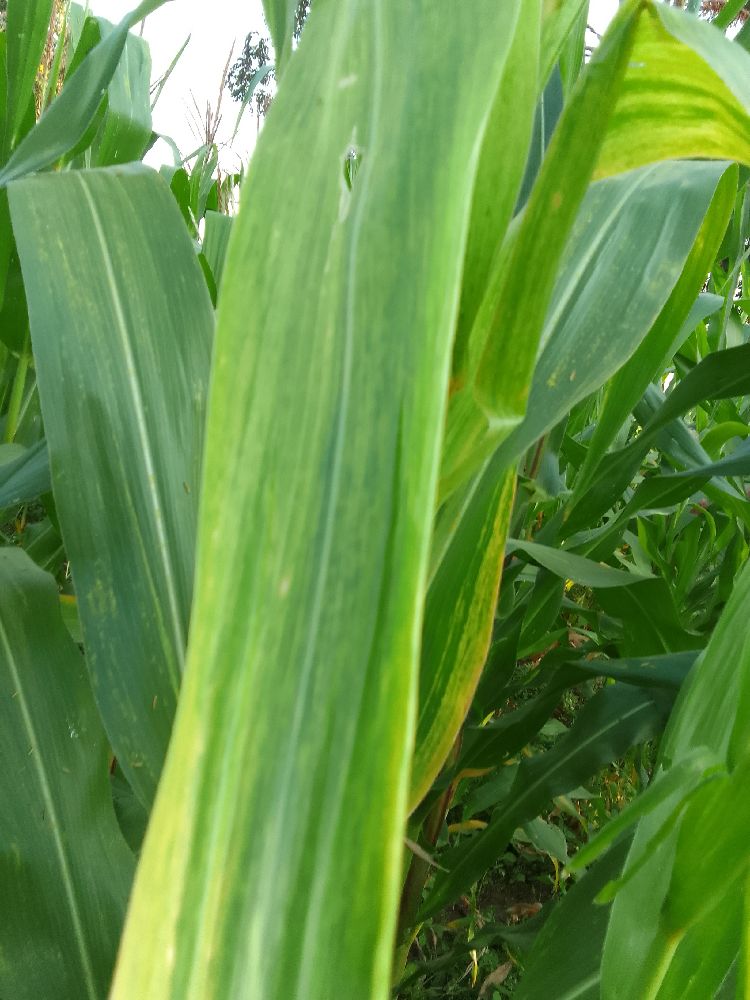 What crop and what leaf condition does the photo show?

maize, maize lethal necrosis
